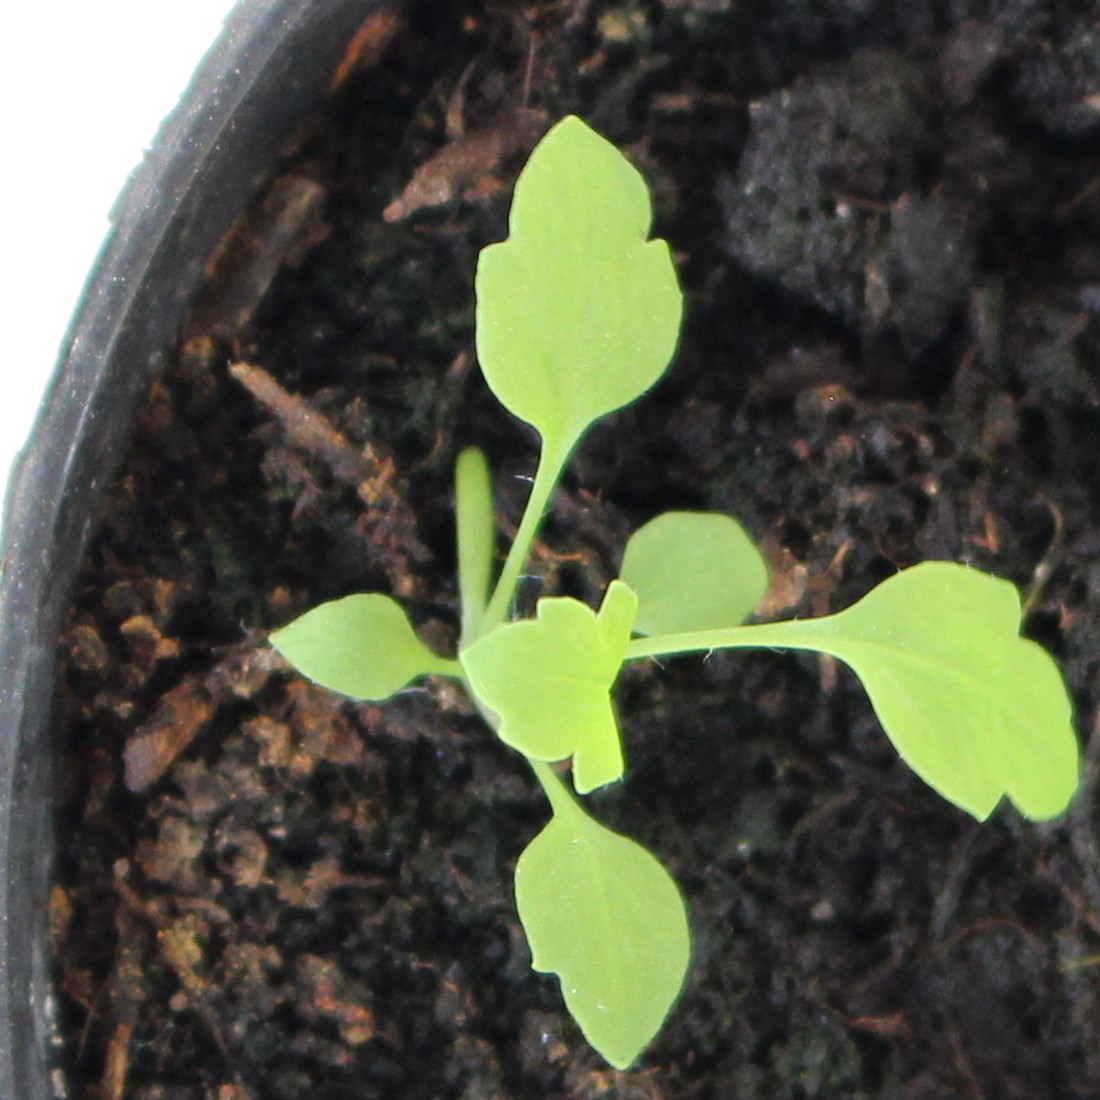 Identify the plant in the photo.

Papaver rhoeas
